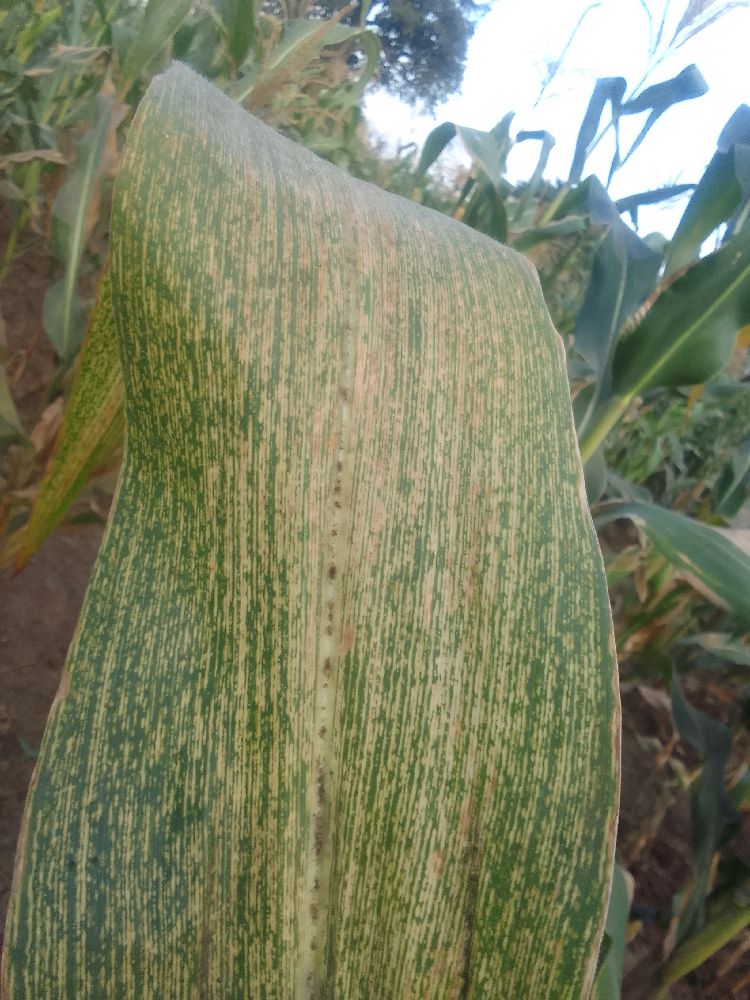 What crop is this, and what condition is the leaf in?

maize, maize streak virus
